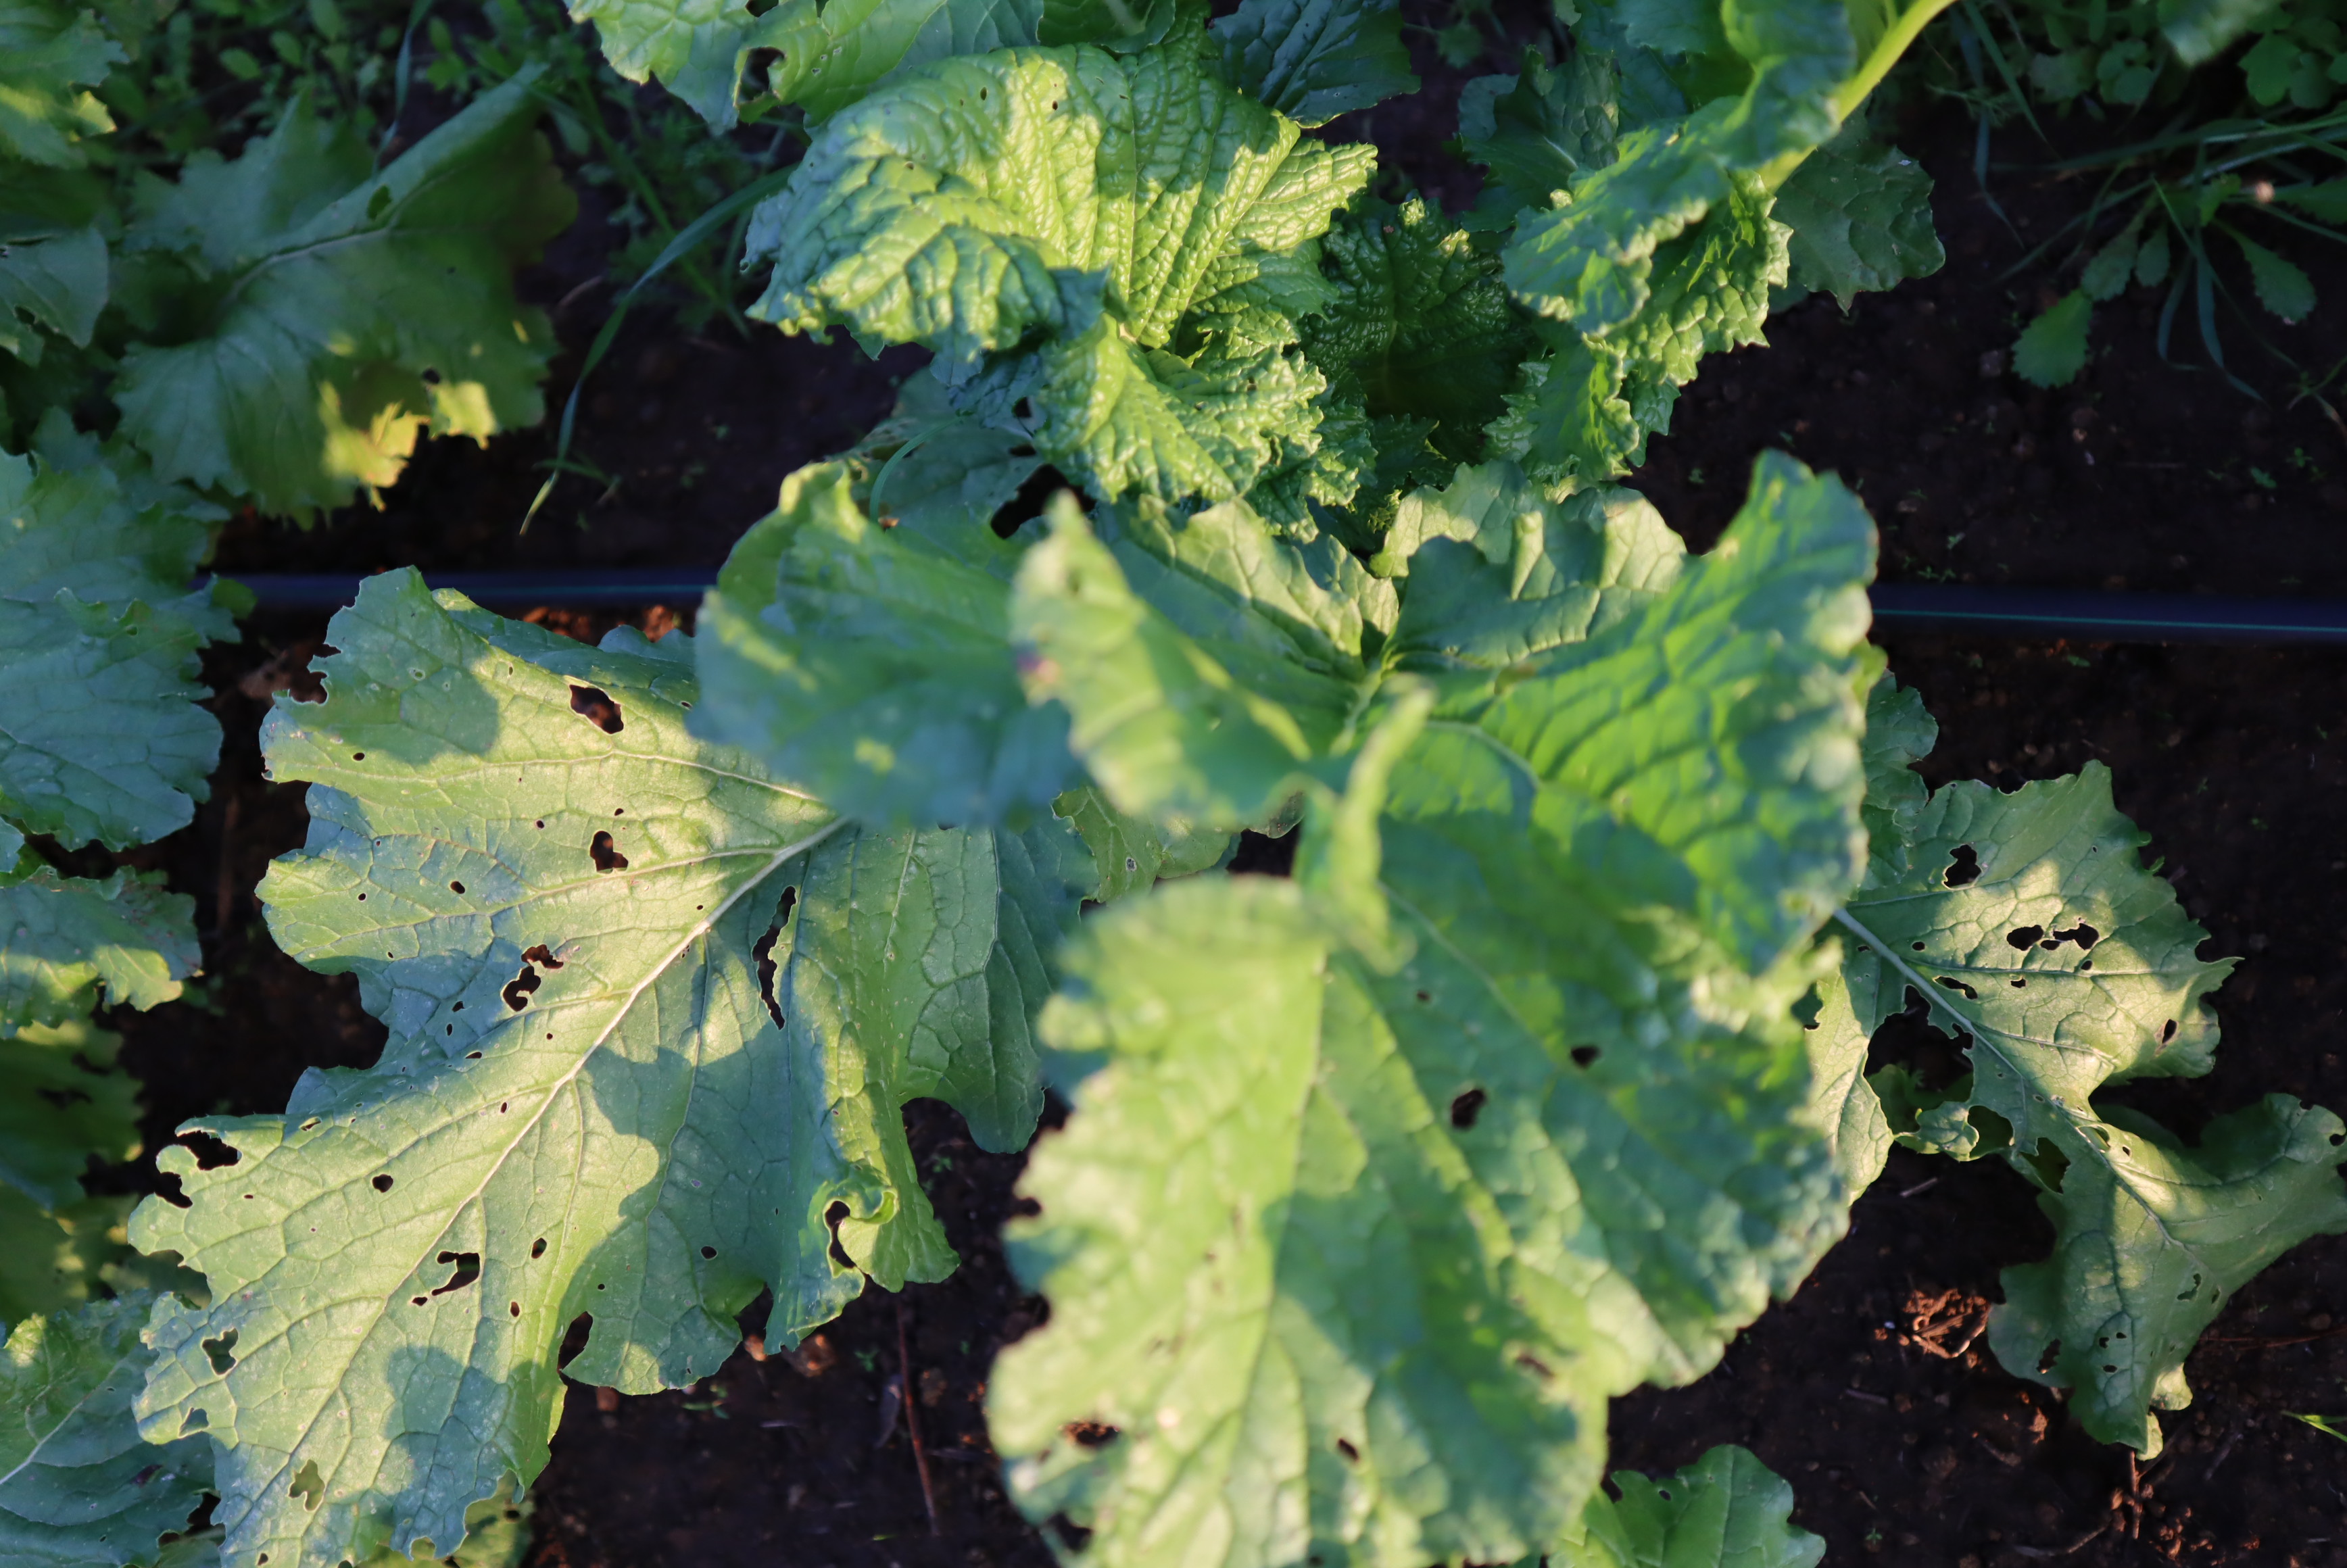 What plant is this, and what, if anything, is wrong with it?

rapini, phytophagous
